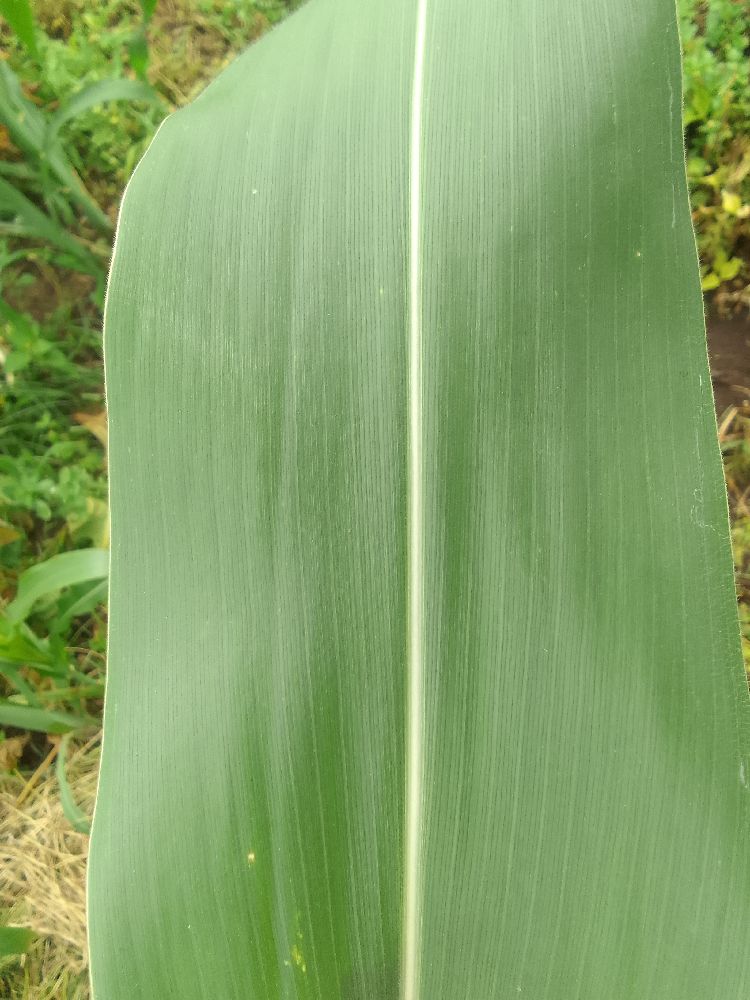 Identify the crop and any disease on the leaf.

maize, healthy
